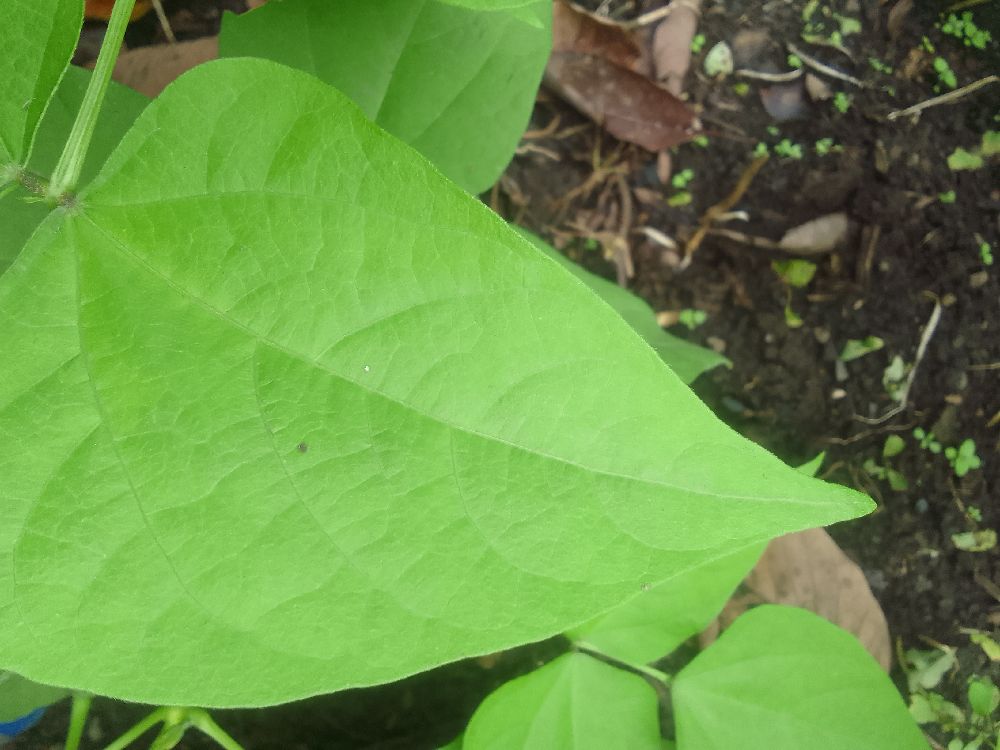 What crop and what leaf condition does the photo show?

common bean, healthy
